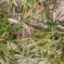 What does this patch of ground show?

grass
